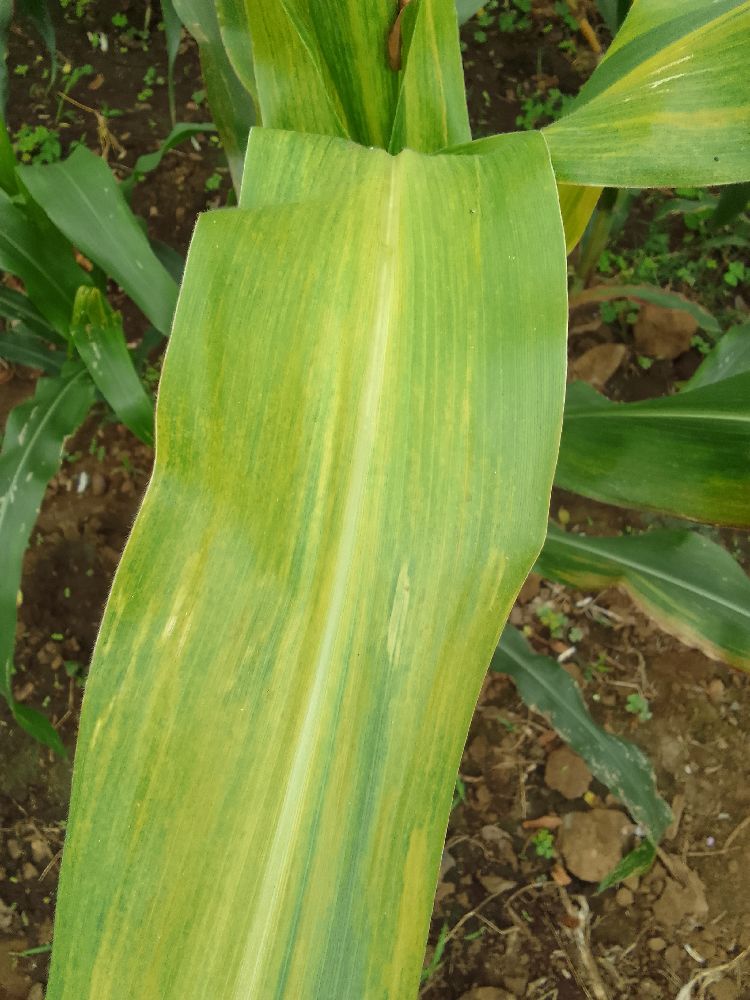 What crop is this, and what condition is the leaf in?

maize, maize lethal necrosis
